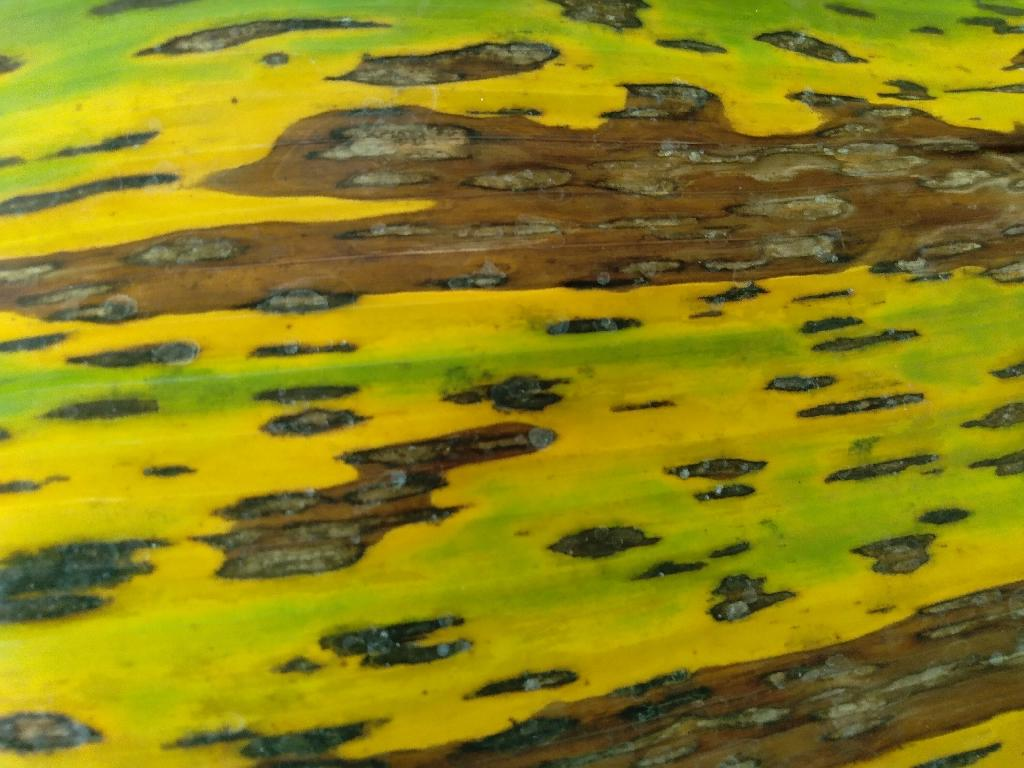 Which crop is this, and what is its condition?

banana, black sigatoka
